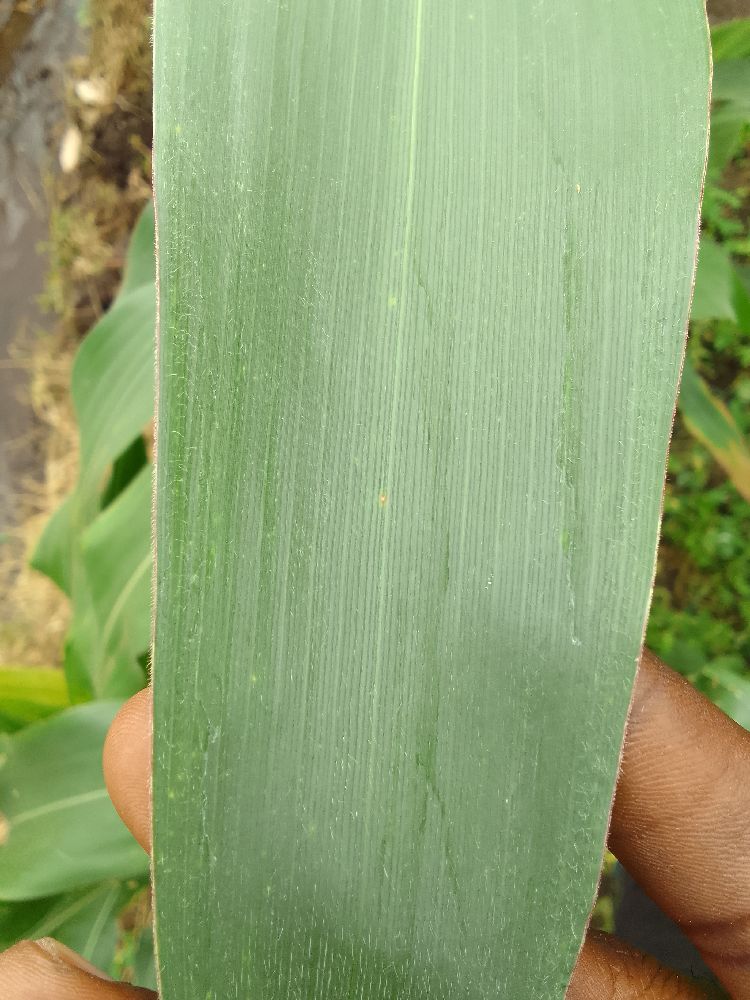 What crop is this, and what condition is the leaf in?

maize, healthy
